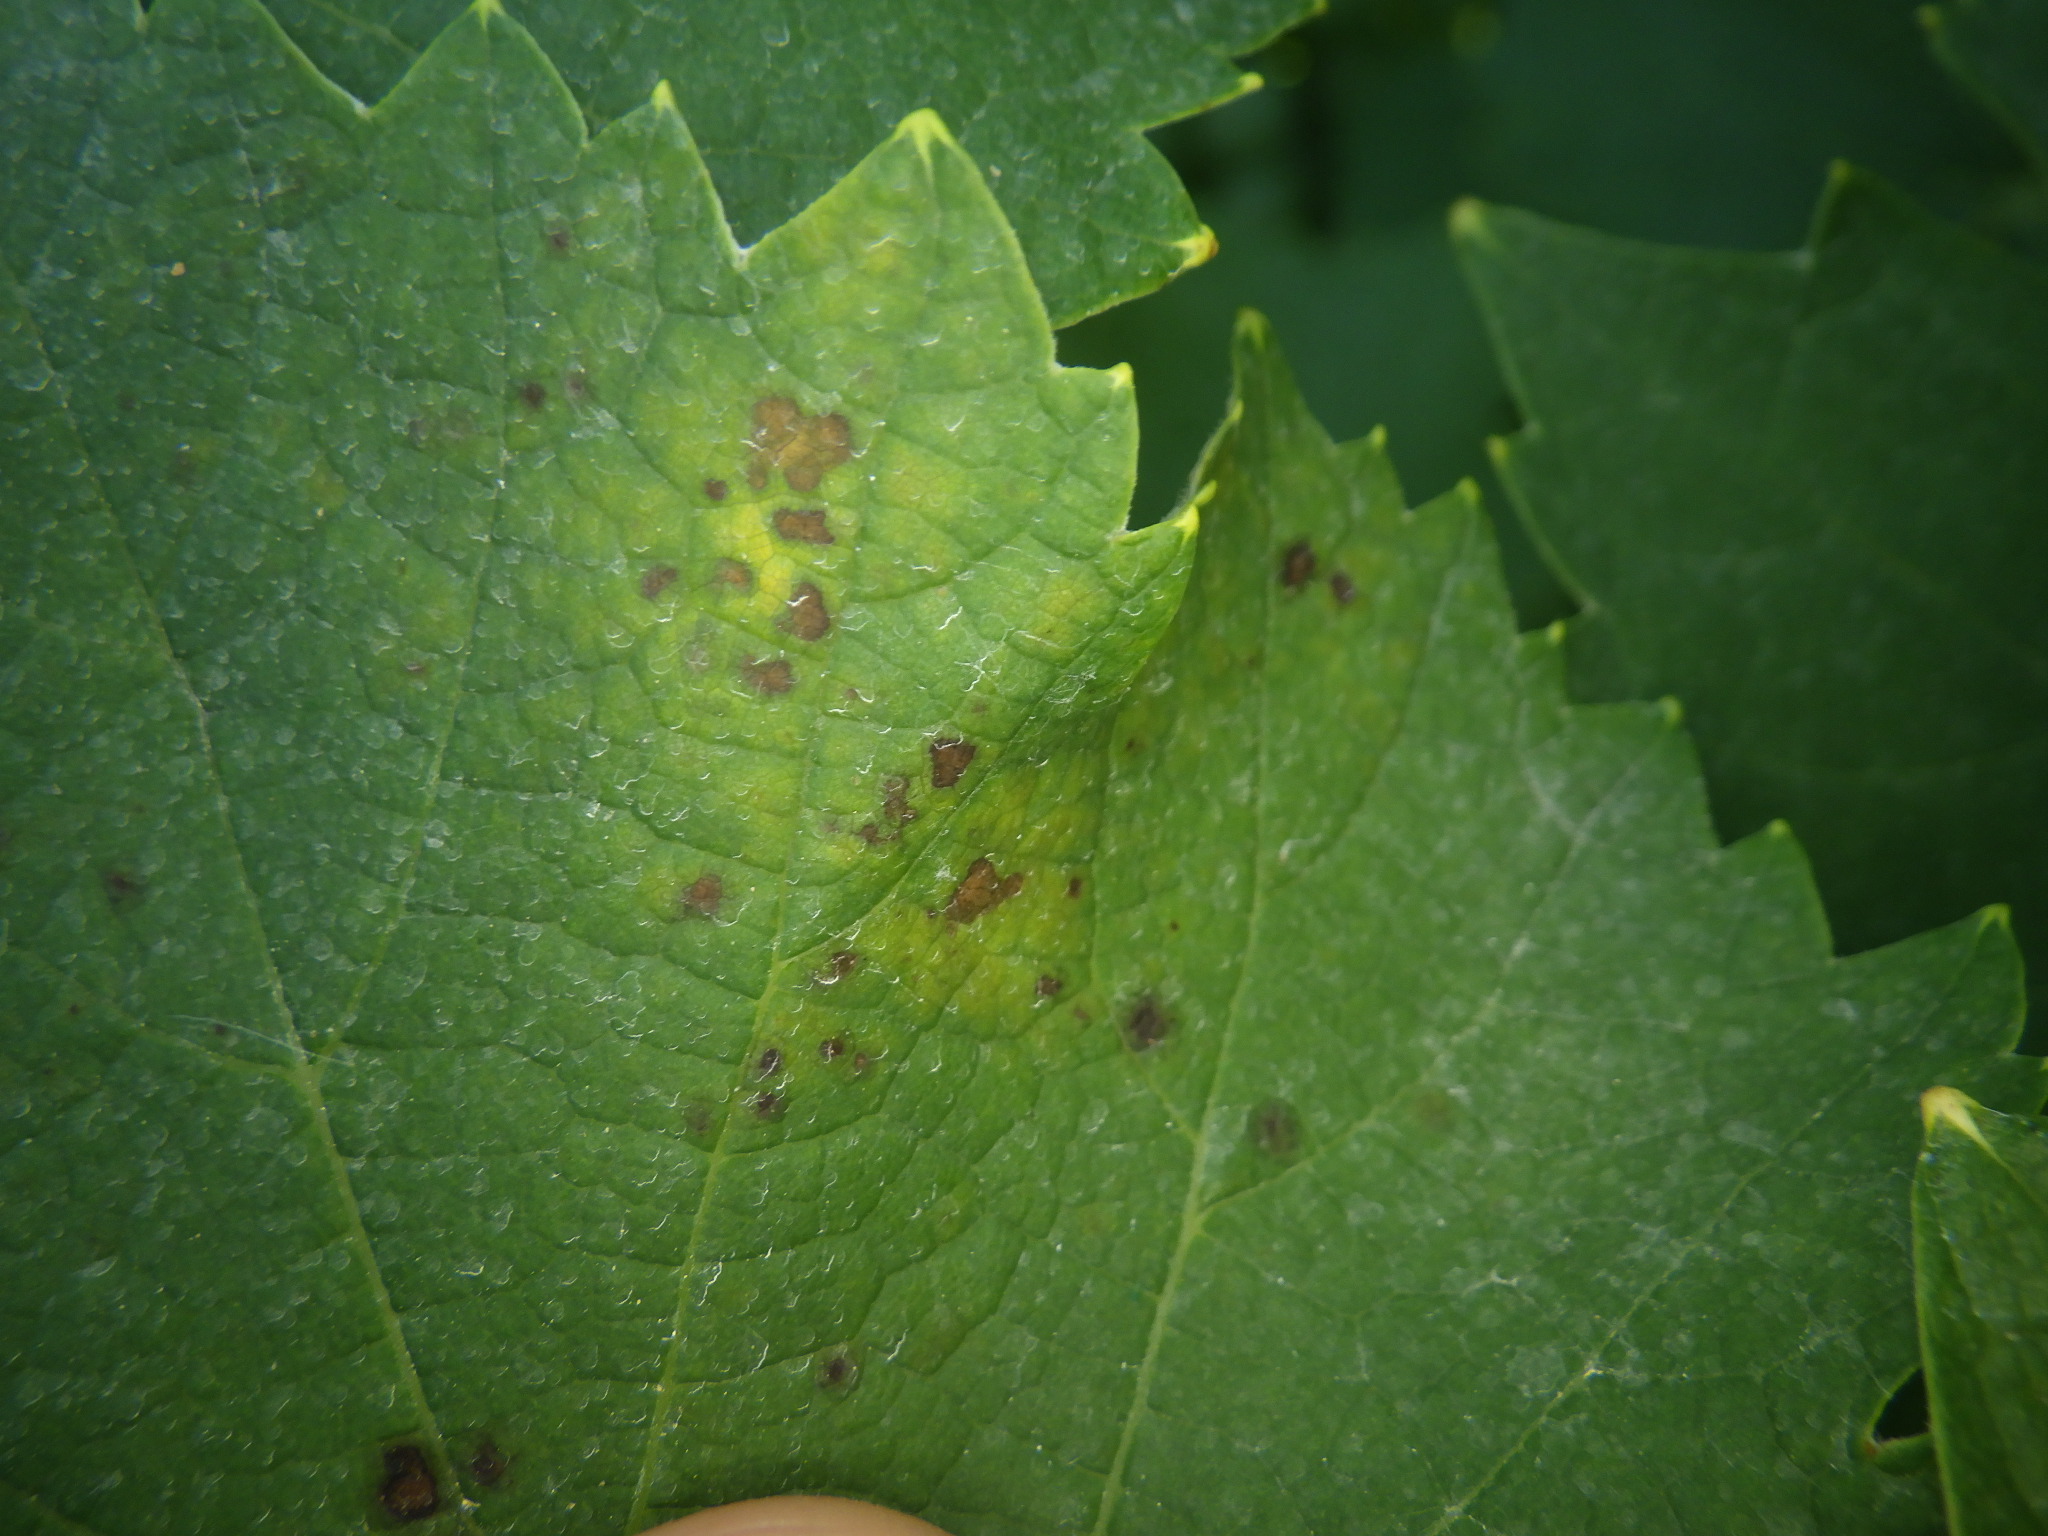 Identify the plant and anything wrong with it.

grapevine, black rot
